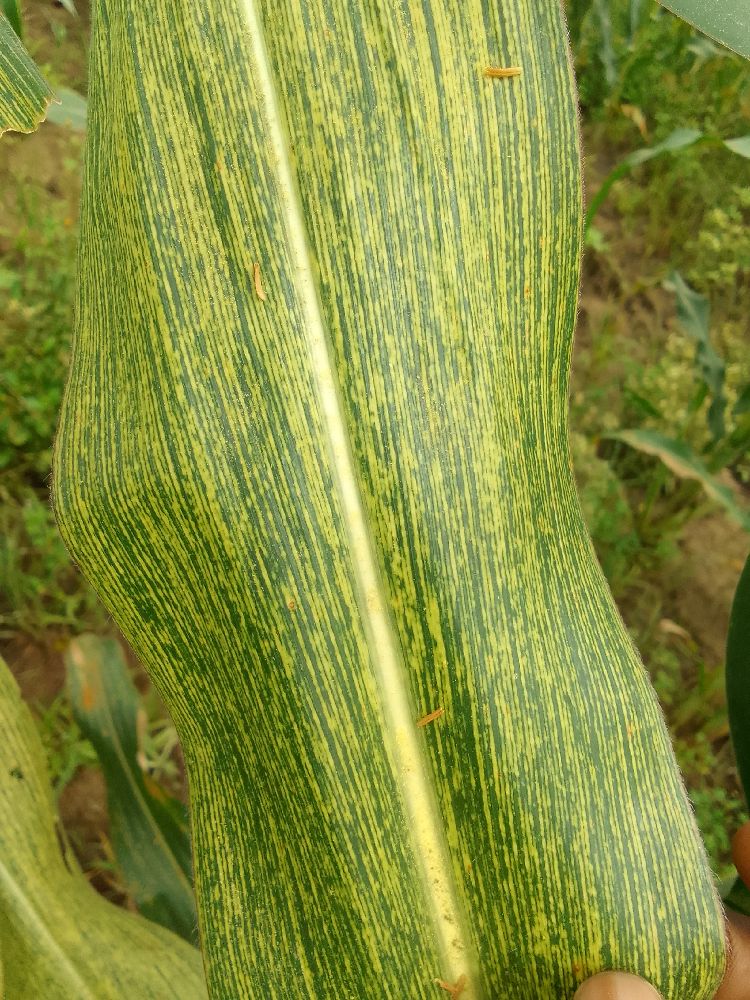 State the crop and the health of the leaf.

maize, maize streak virus
